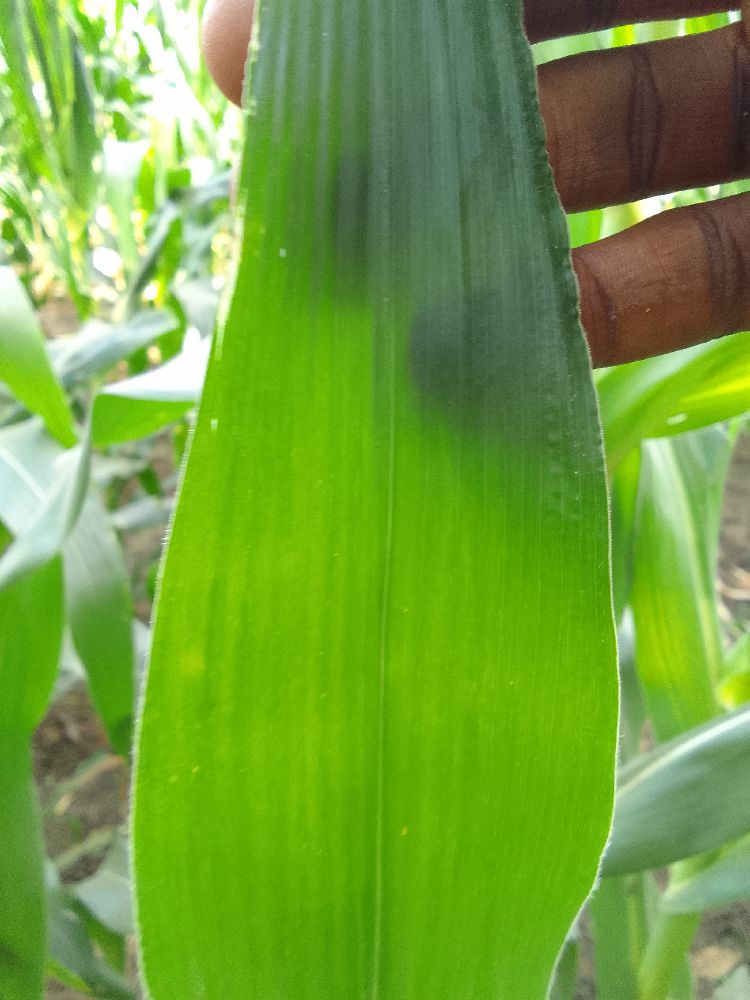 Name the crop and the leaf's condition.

maize, healthy
